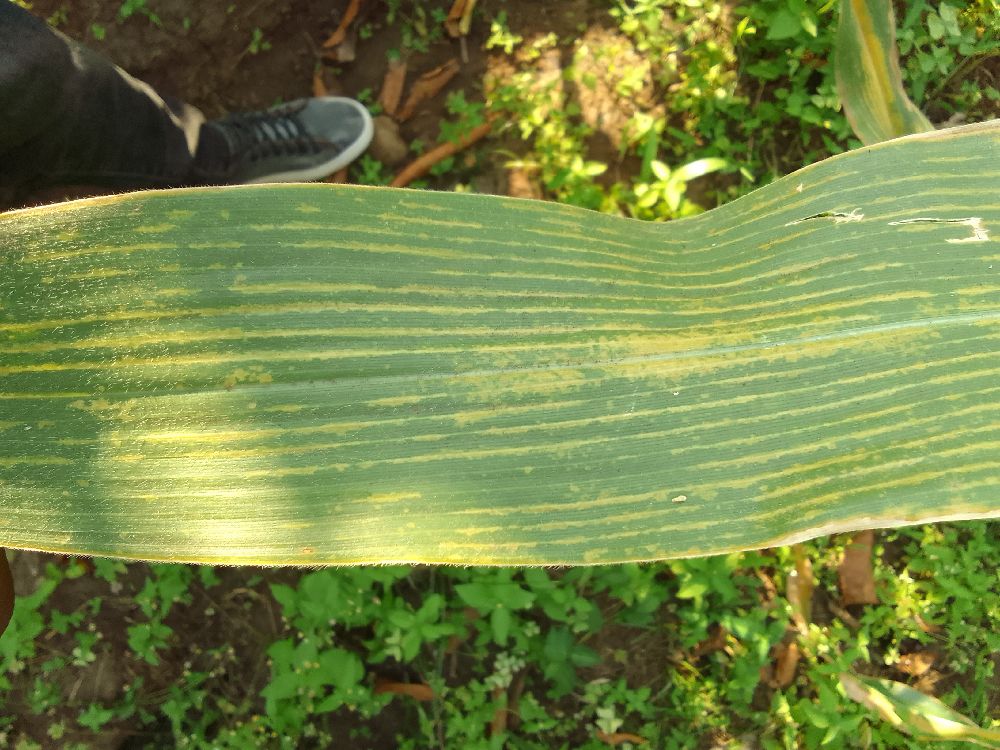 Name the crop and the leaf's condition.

maize, maize lethal necrosis
